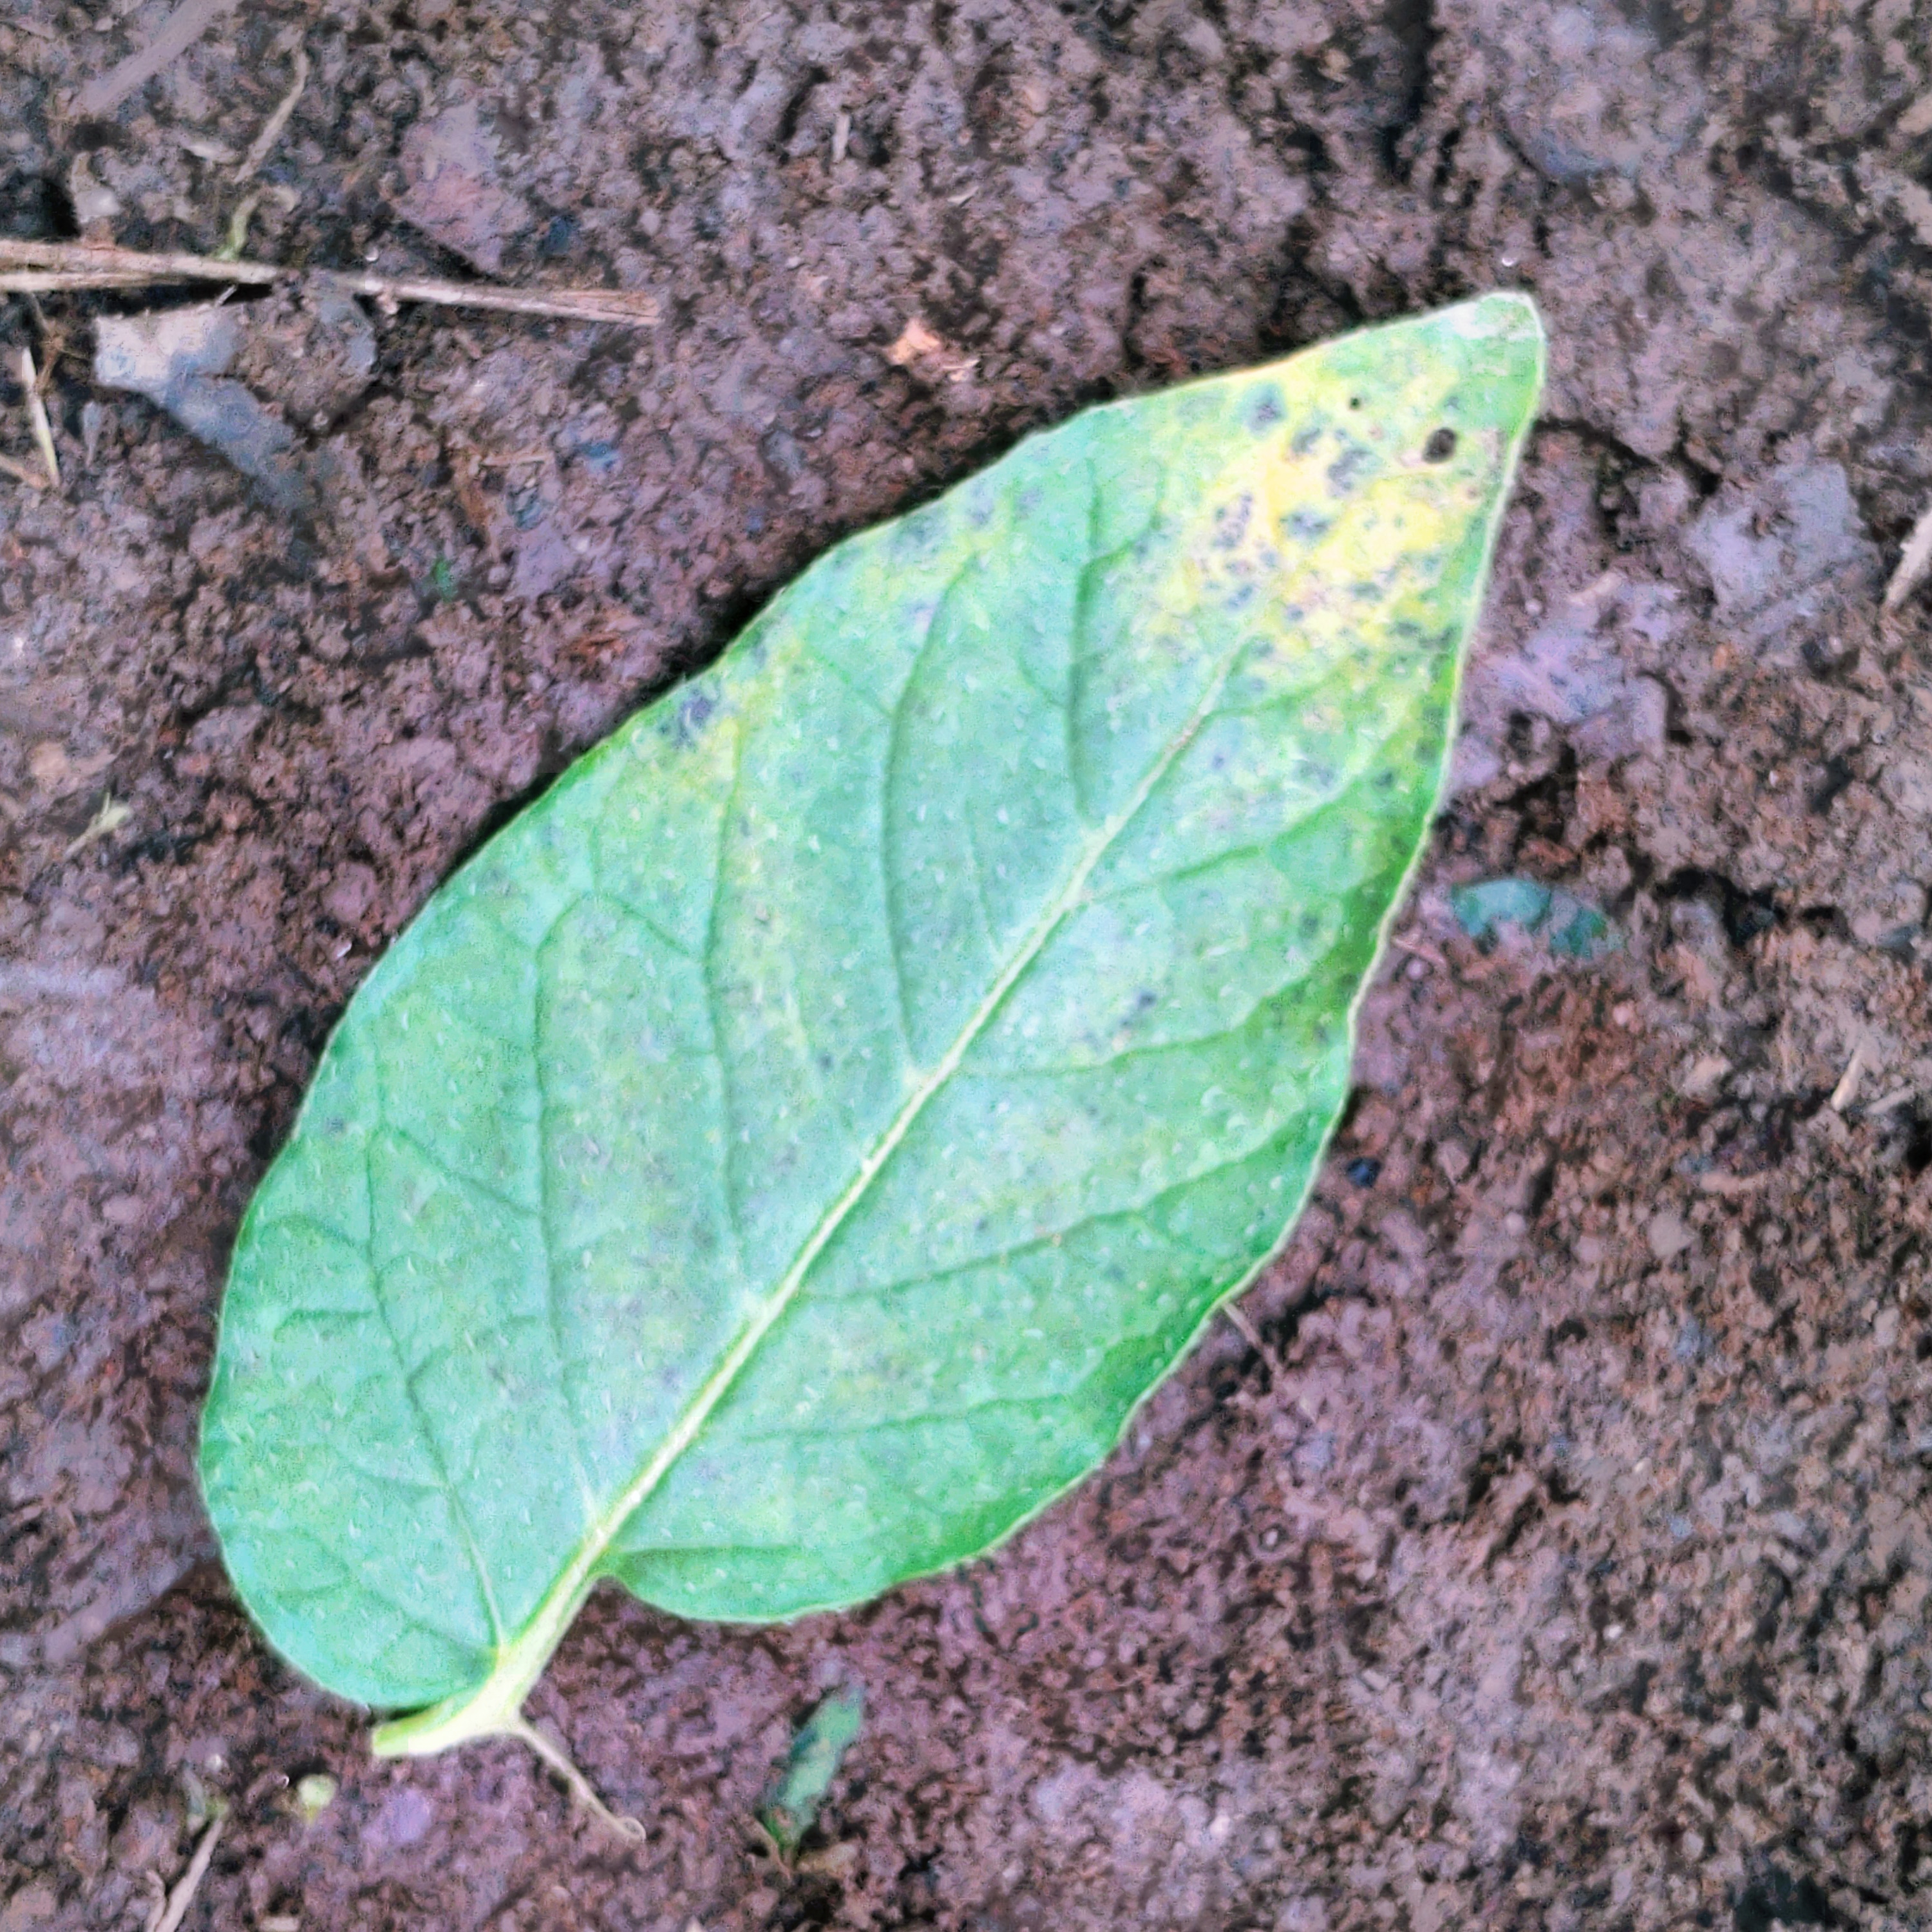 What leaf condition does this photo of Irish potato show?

late blight
